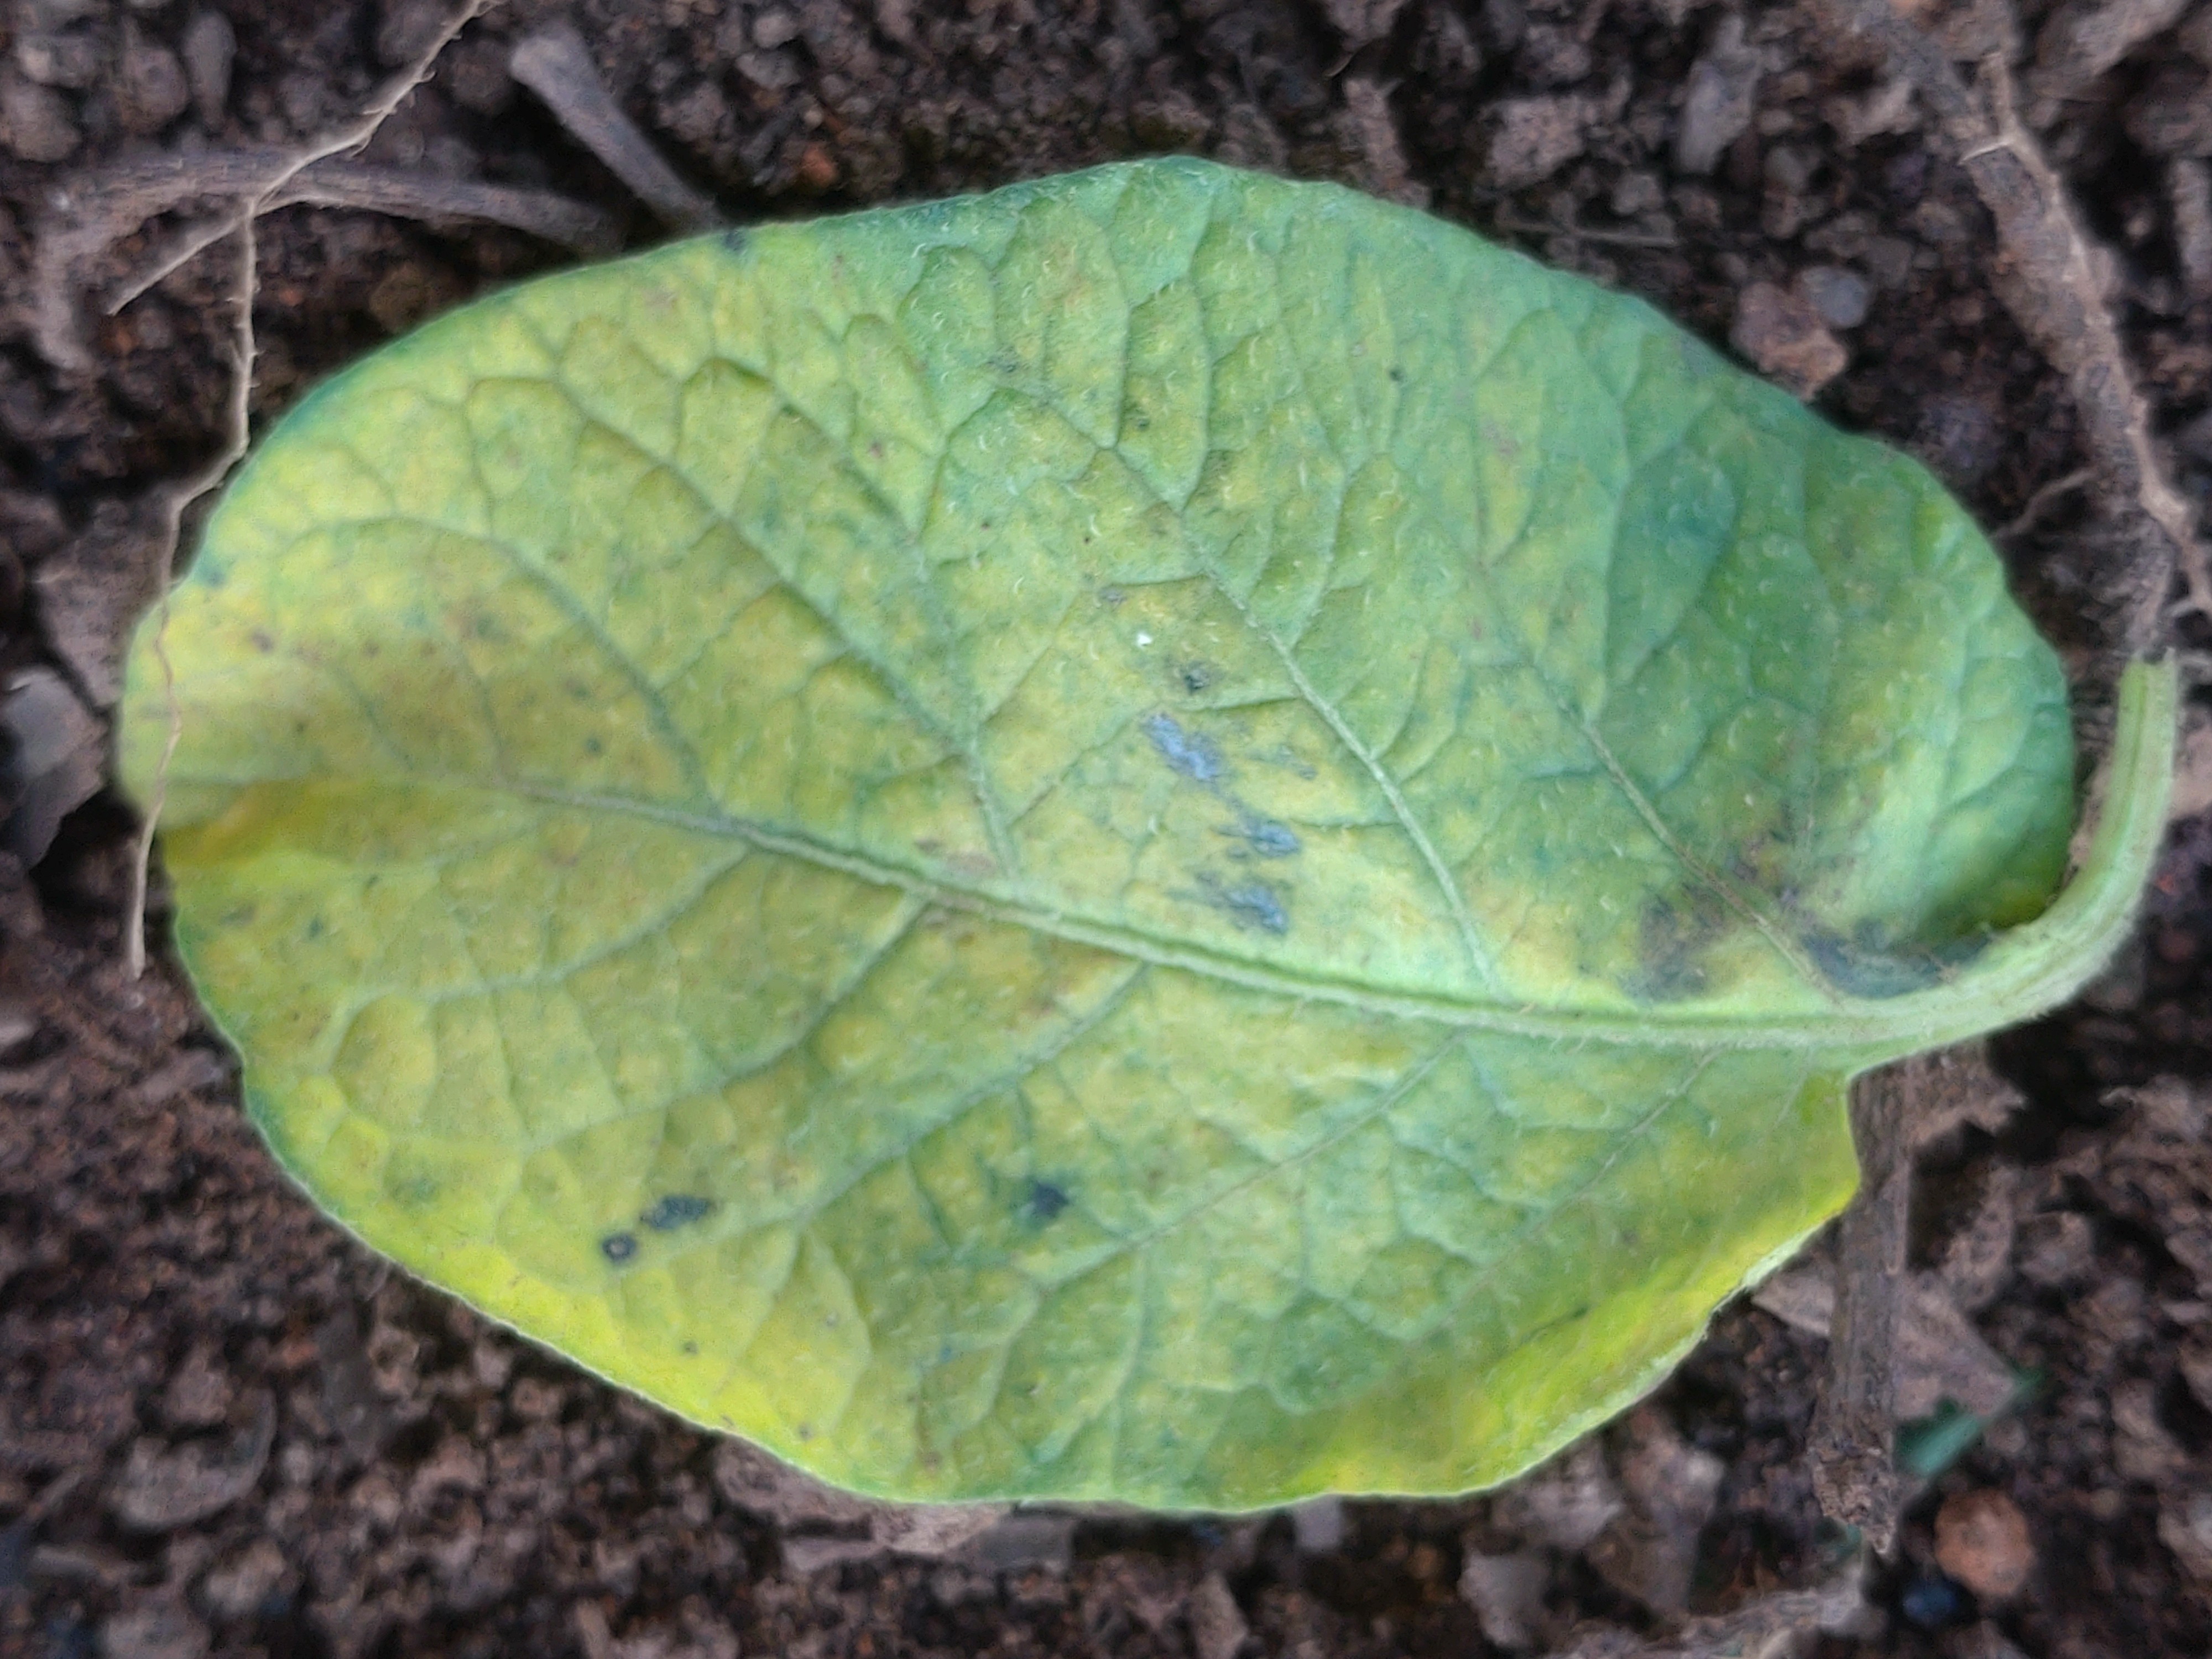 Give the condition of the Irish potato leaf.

late blight
